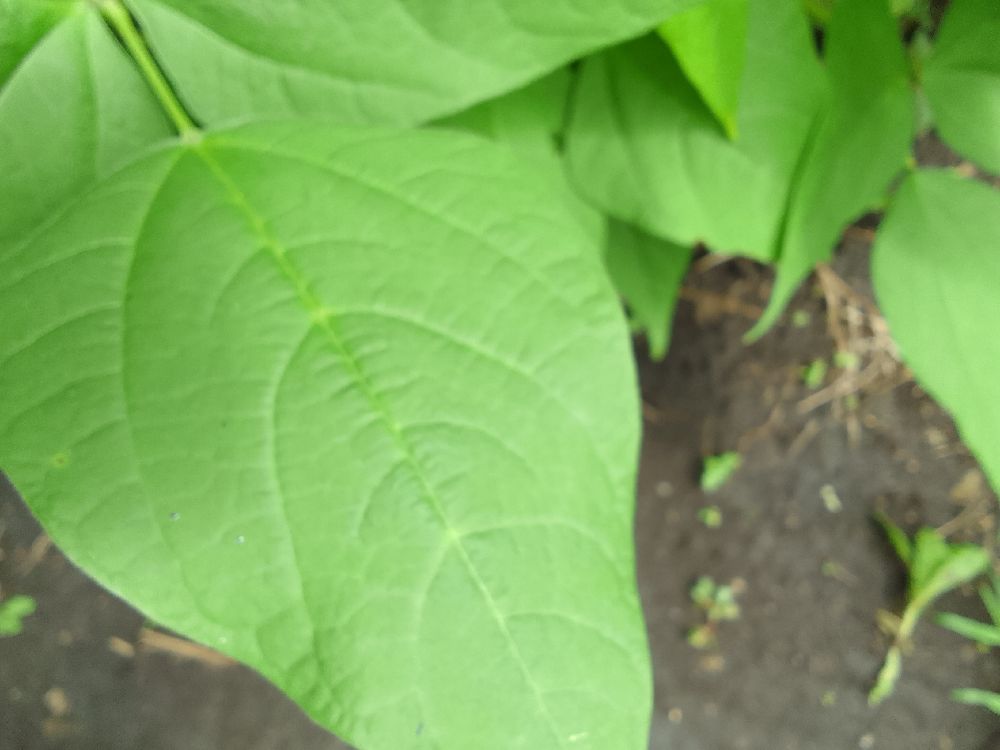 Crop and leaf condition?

common bean, healthy
